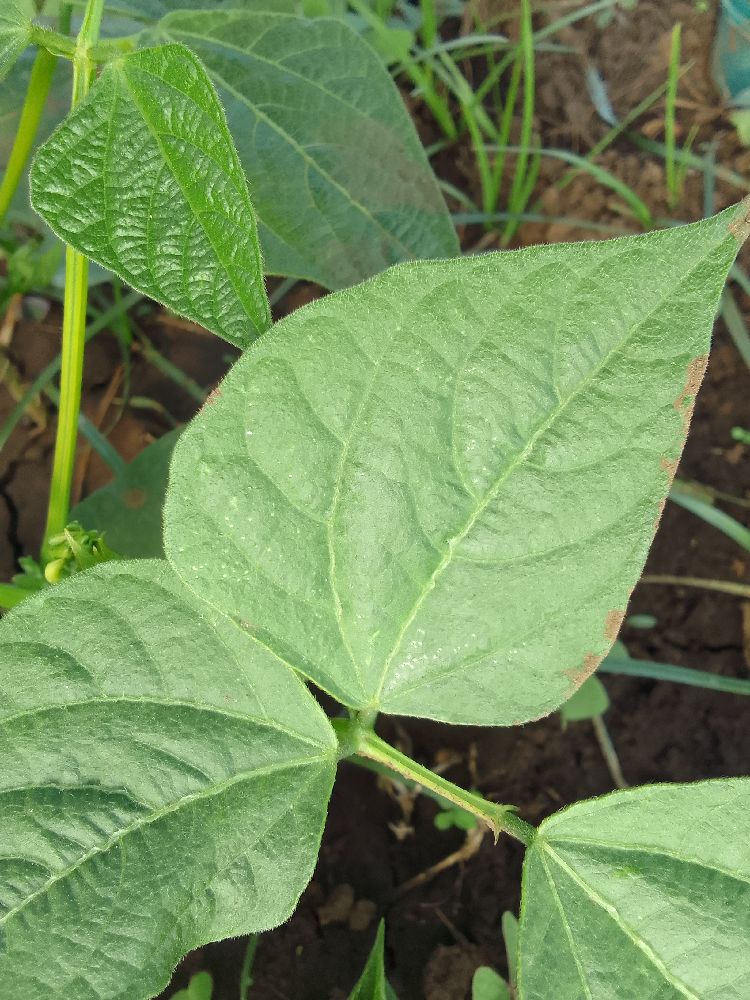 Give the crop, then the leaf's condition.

common bean, healthy
